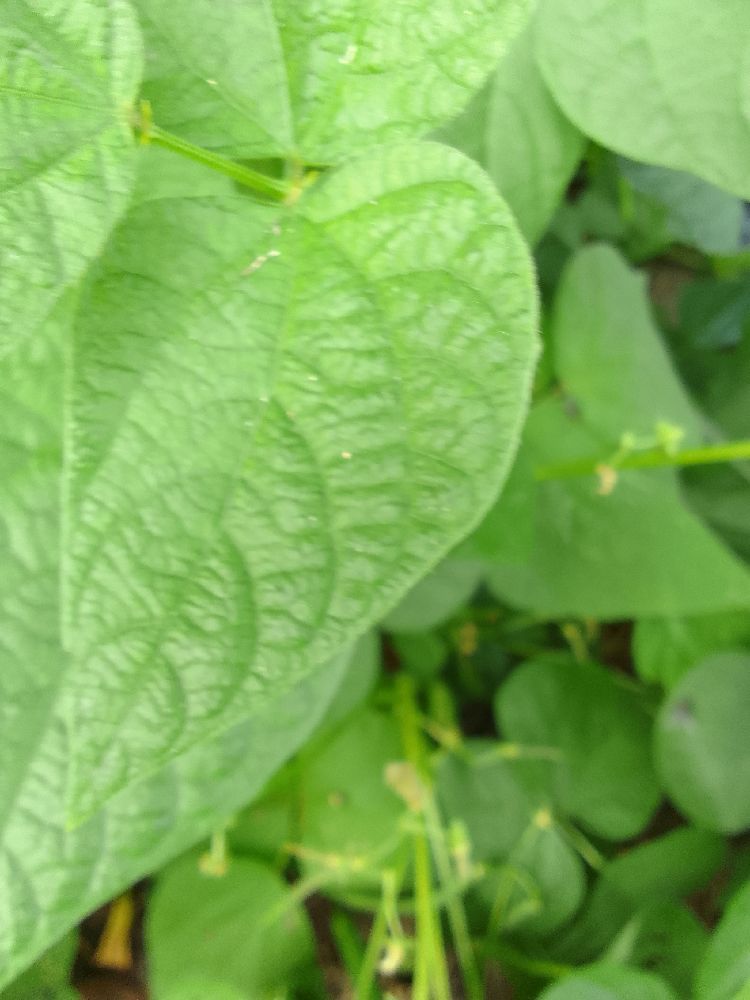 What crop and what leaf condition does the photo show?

common bean, healthy
